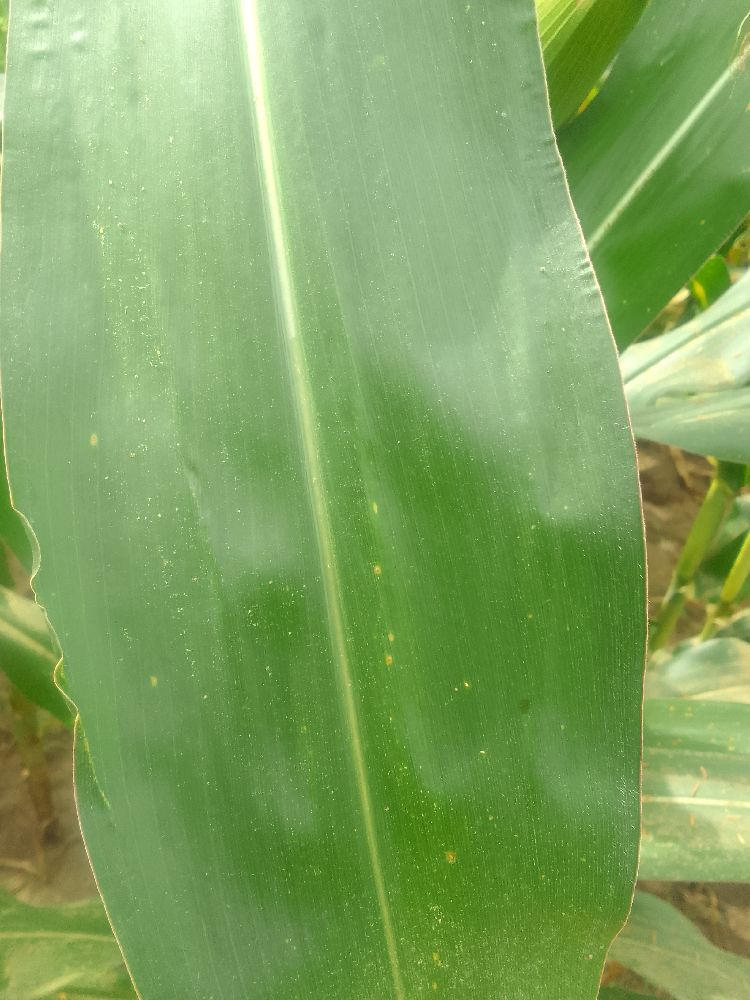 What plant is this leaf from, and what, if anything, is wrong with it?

maize, healthy
